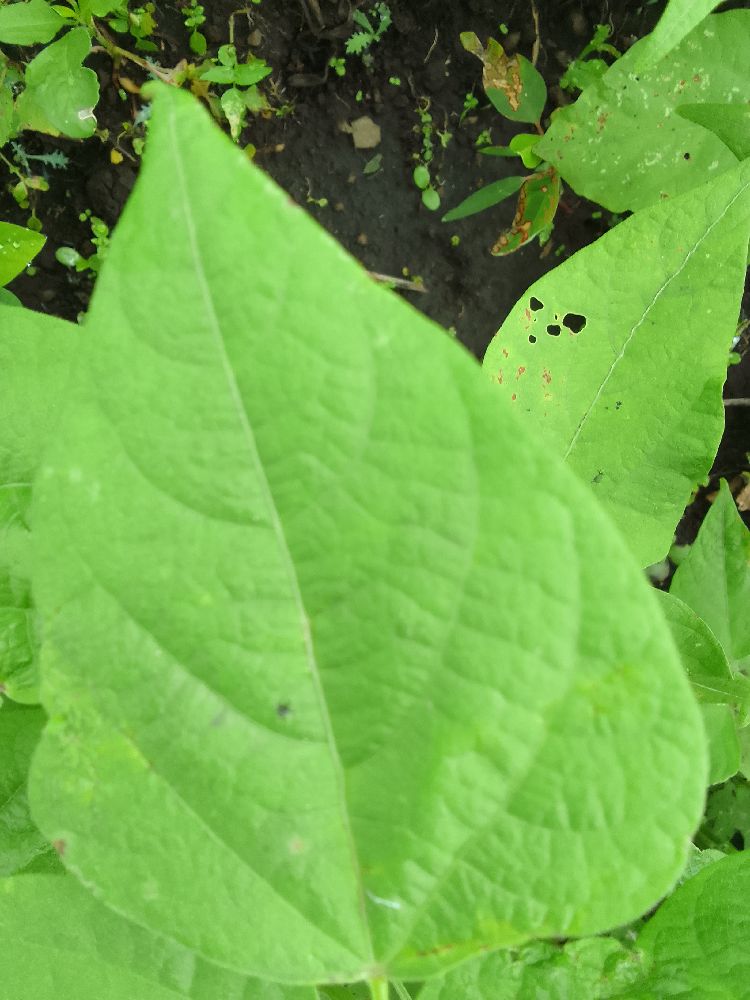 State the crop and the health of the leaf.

common bean, healthy
